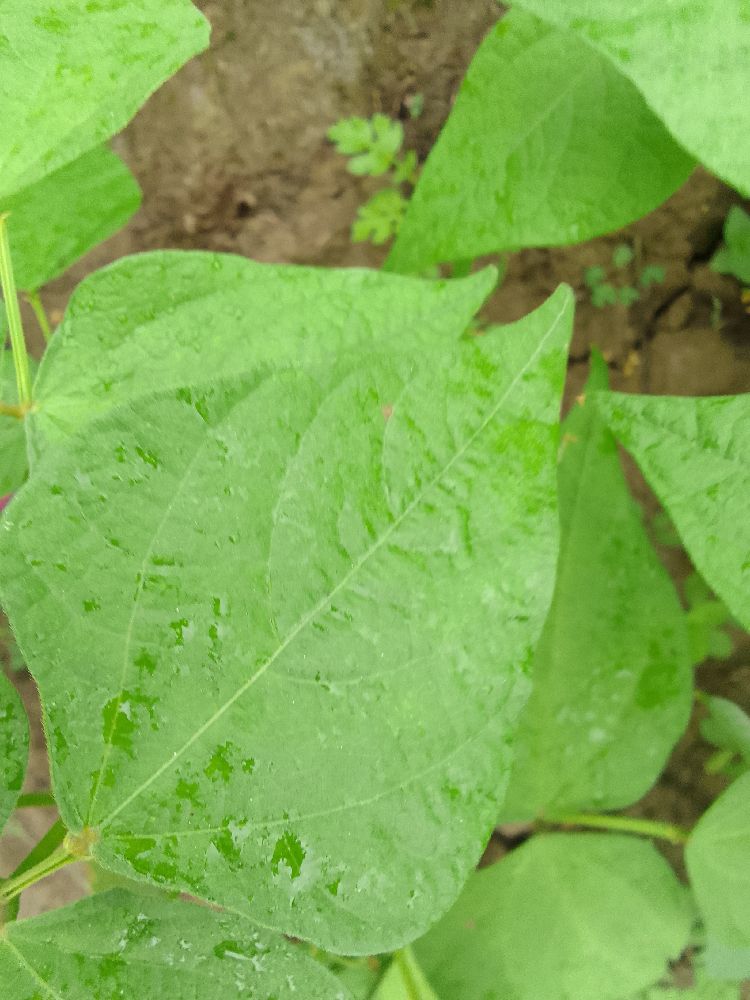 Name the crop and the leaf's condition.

common bean, healthy
